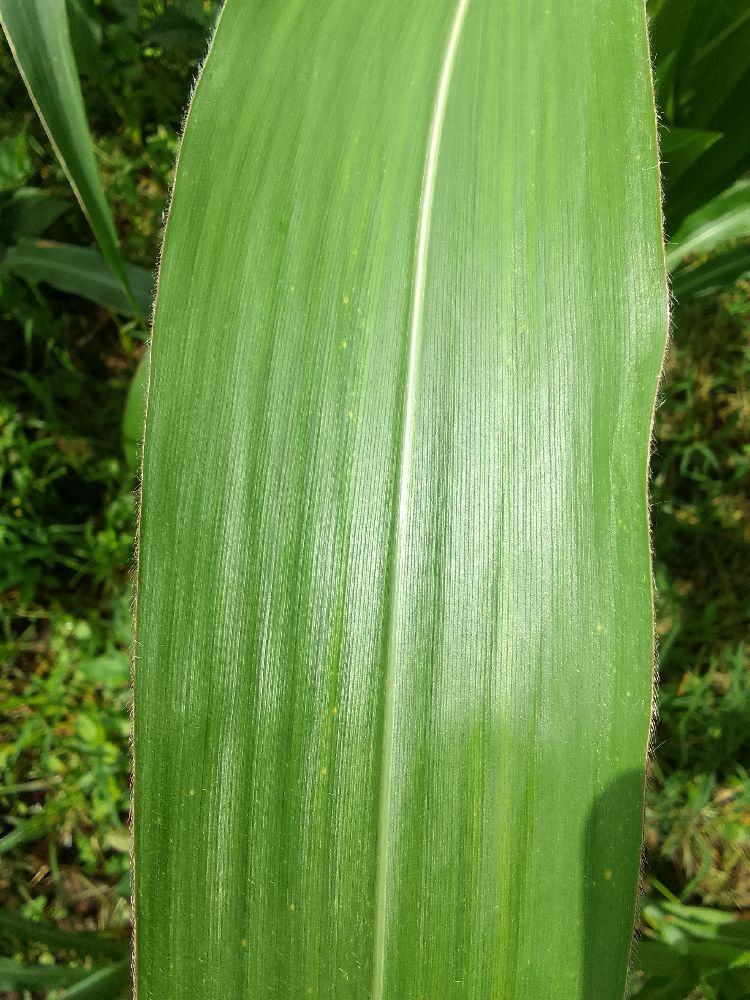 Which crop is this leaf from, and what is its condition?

maize, healthy
